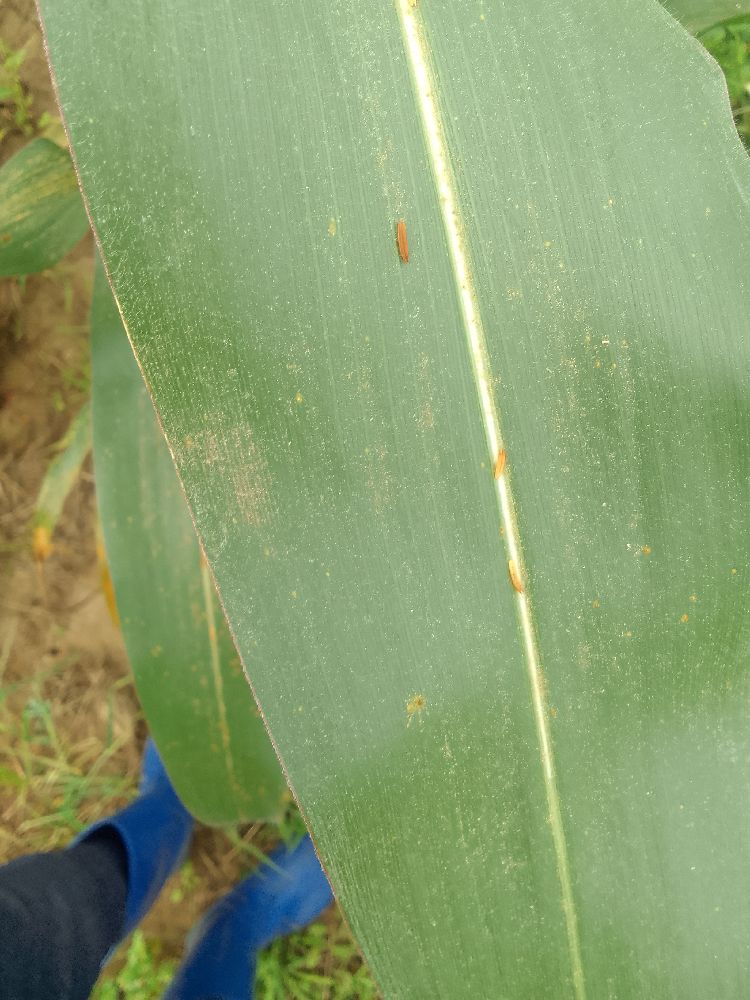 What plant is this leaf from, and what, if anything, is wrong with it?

maize, healthy
